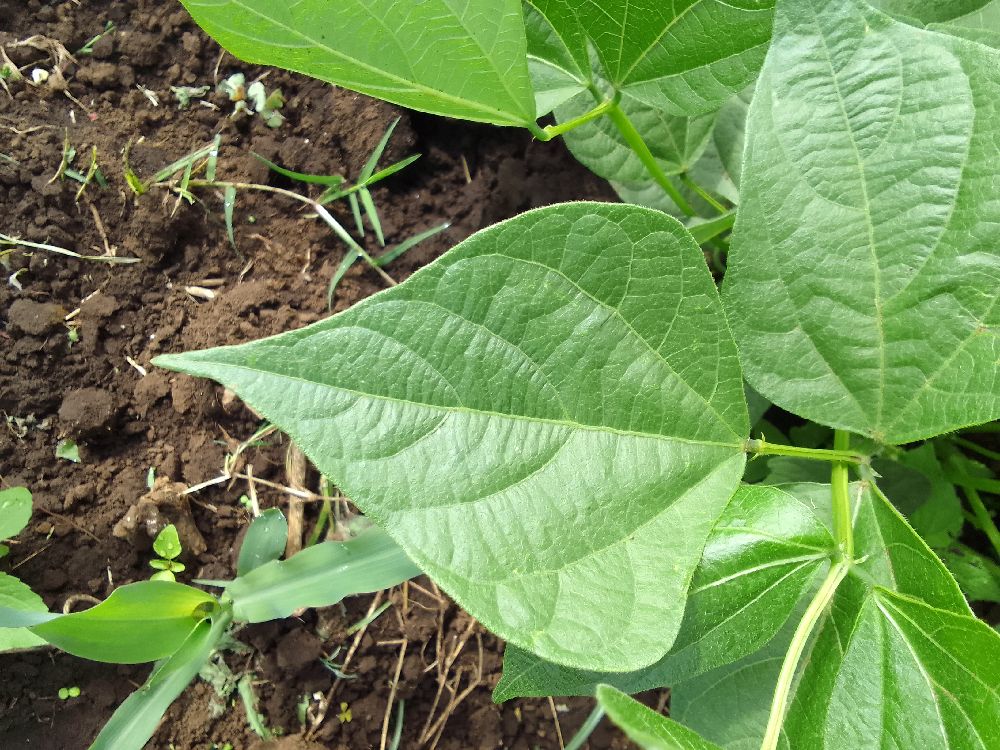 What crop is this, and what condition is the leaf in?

common bean, healthy
